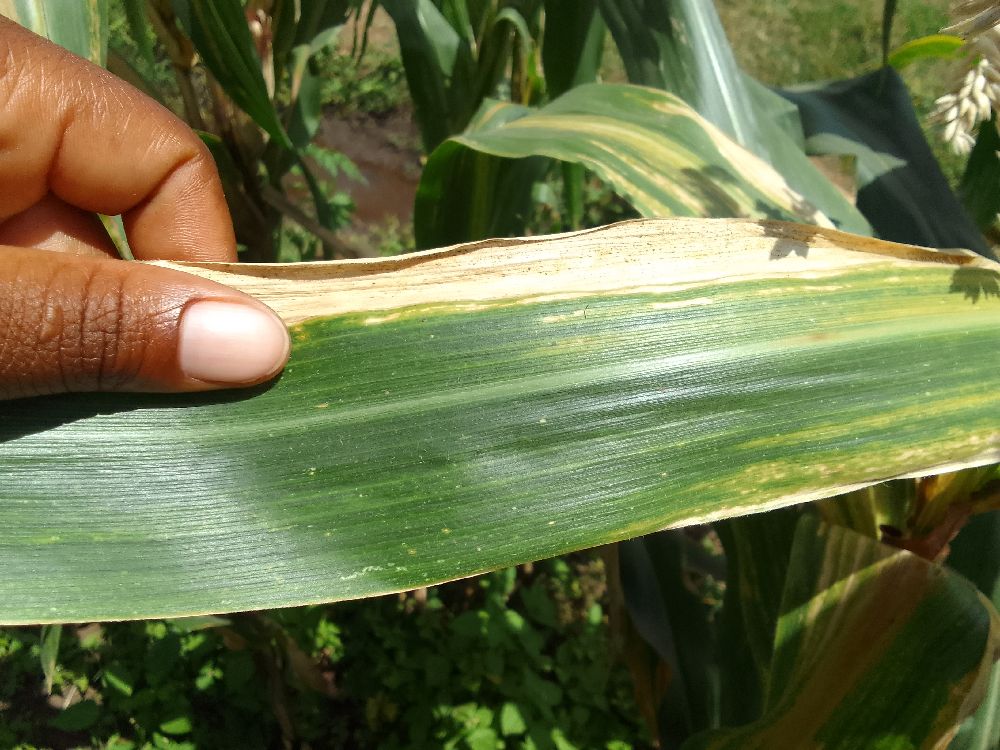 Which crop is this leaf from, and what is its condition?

maize, maize lethal necrosis
